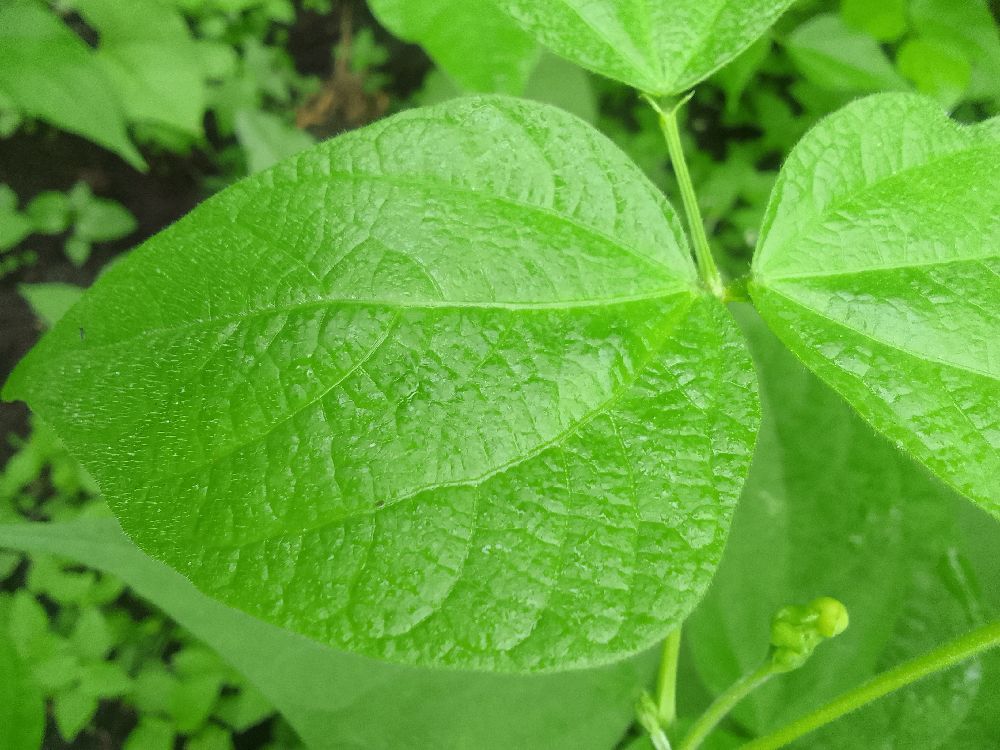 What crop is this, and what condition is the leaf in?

common bean, healthy
